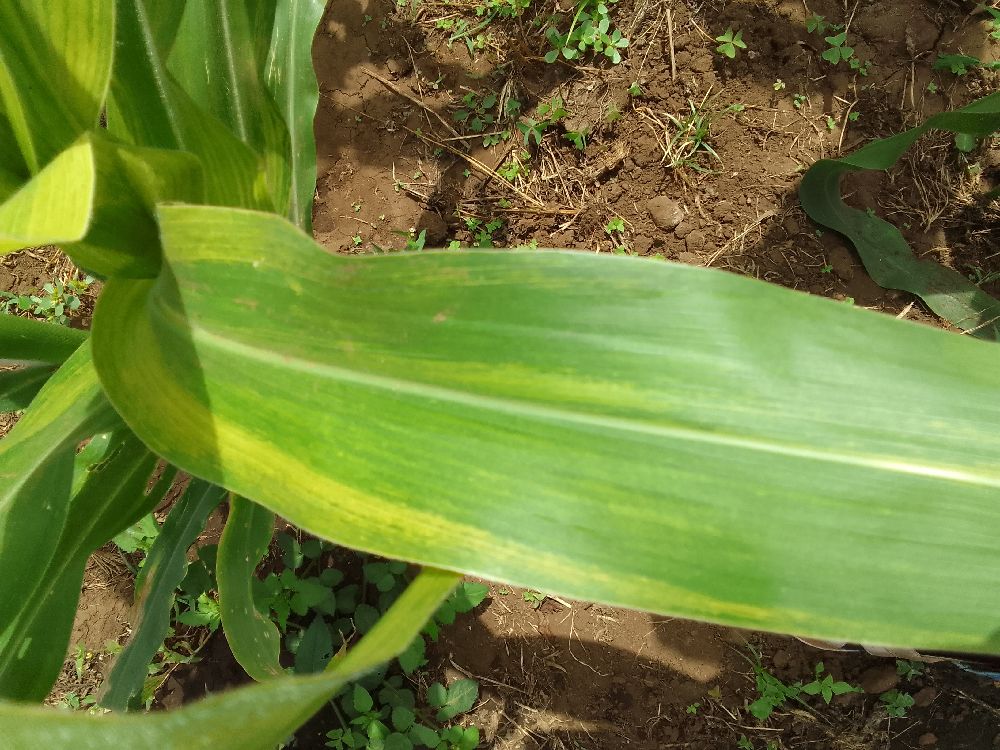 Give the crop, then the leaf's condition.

maize, maize lethal necrosis
